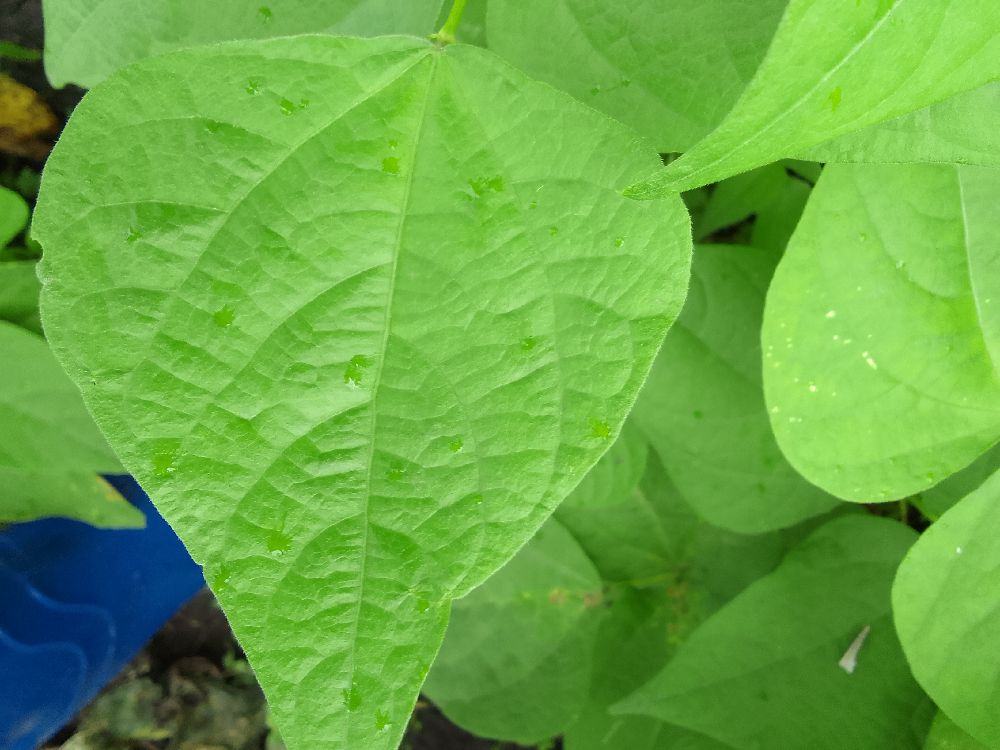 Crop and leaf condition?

common bean, healthy
